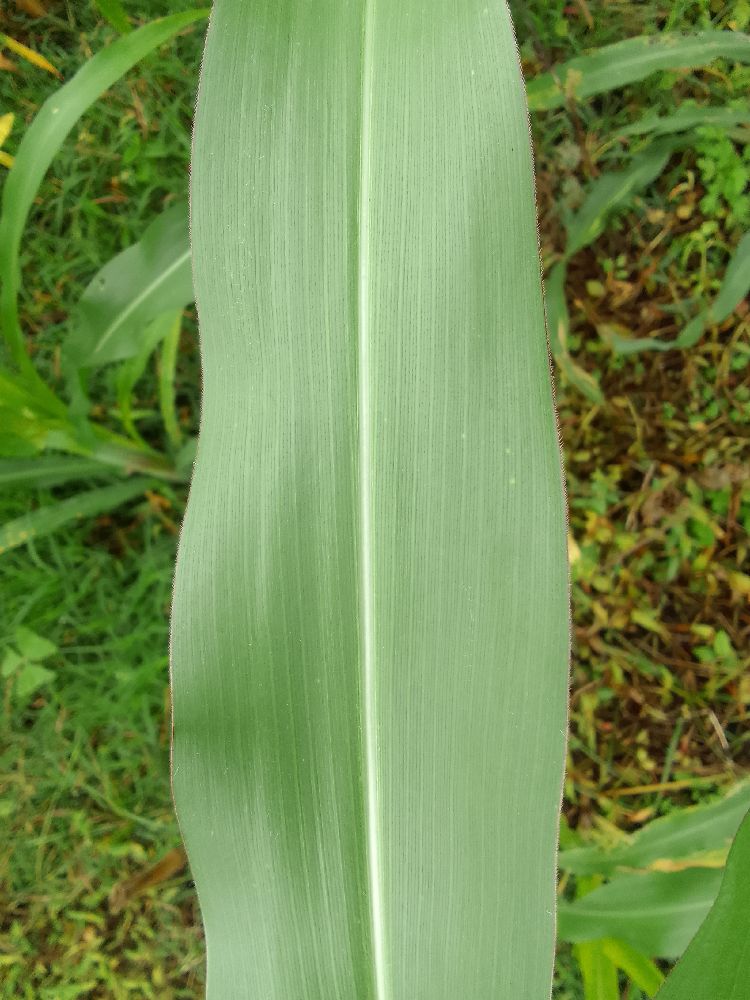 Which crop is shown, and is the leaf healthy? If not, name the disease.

maize, healthy
